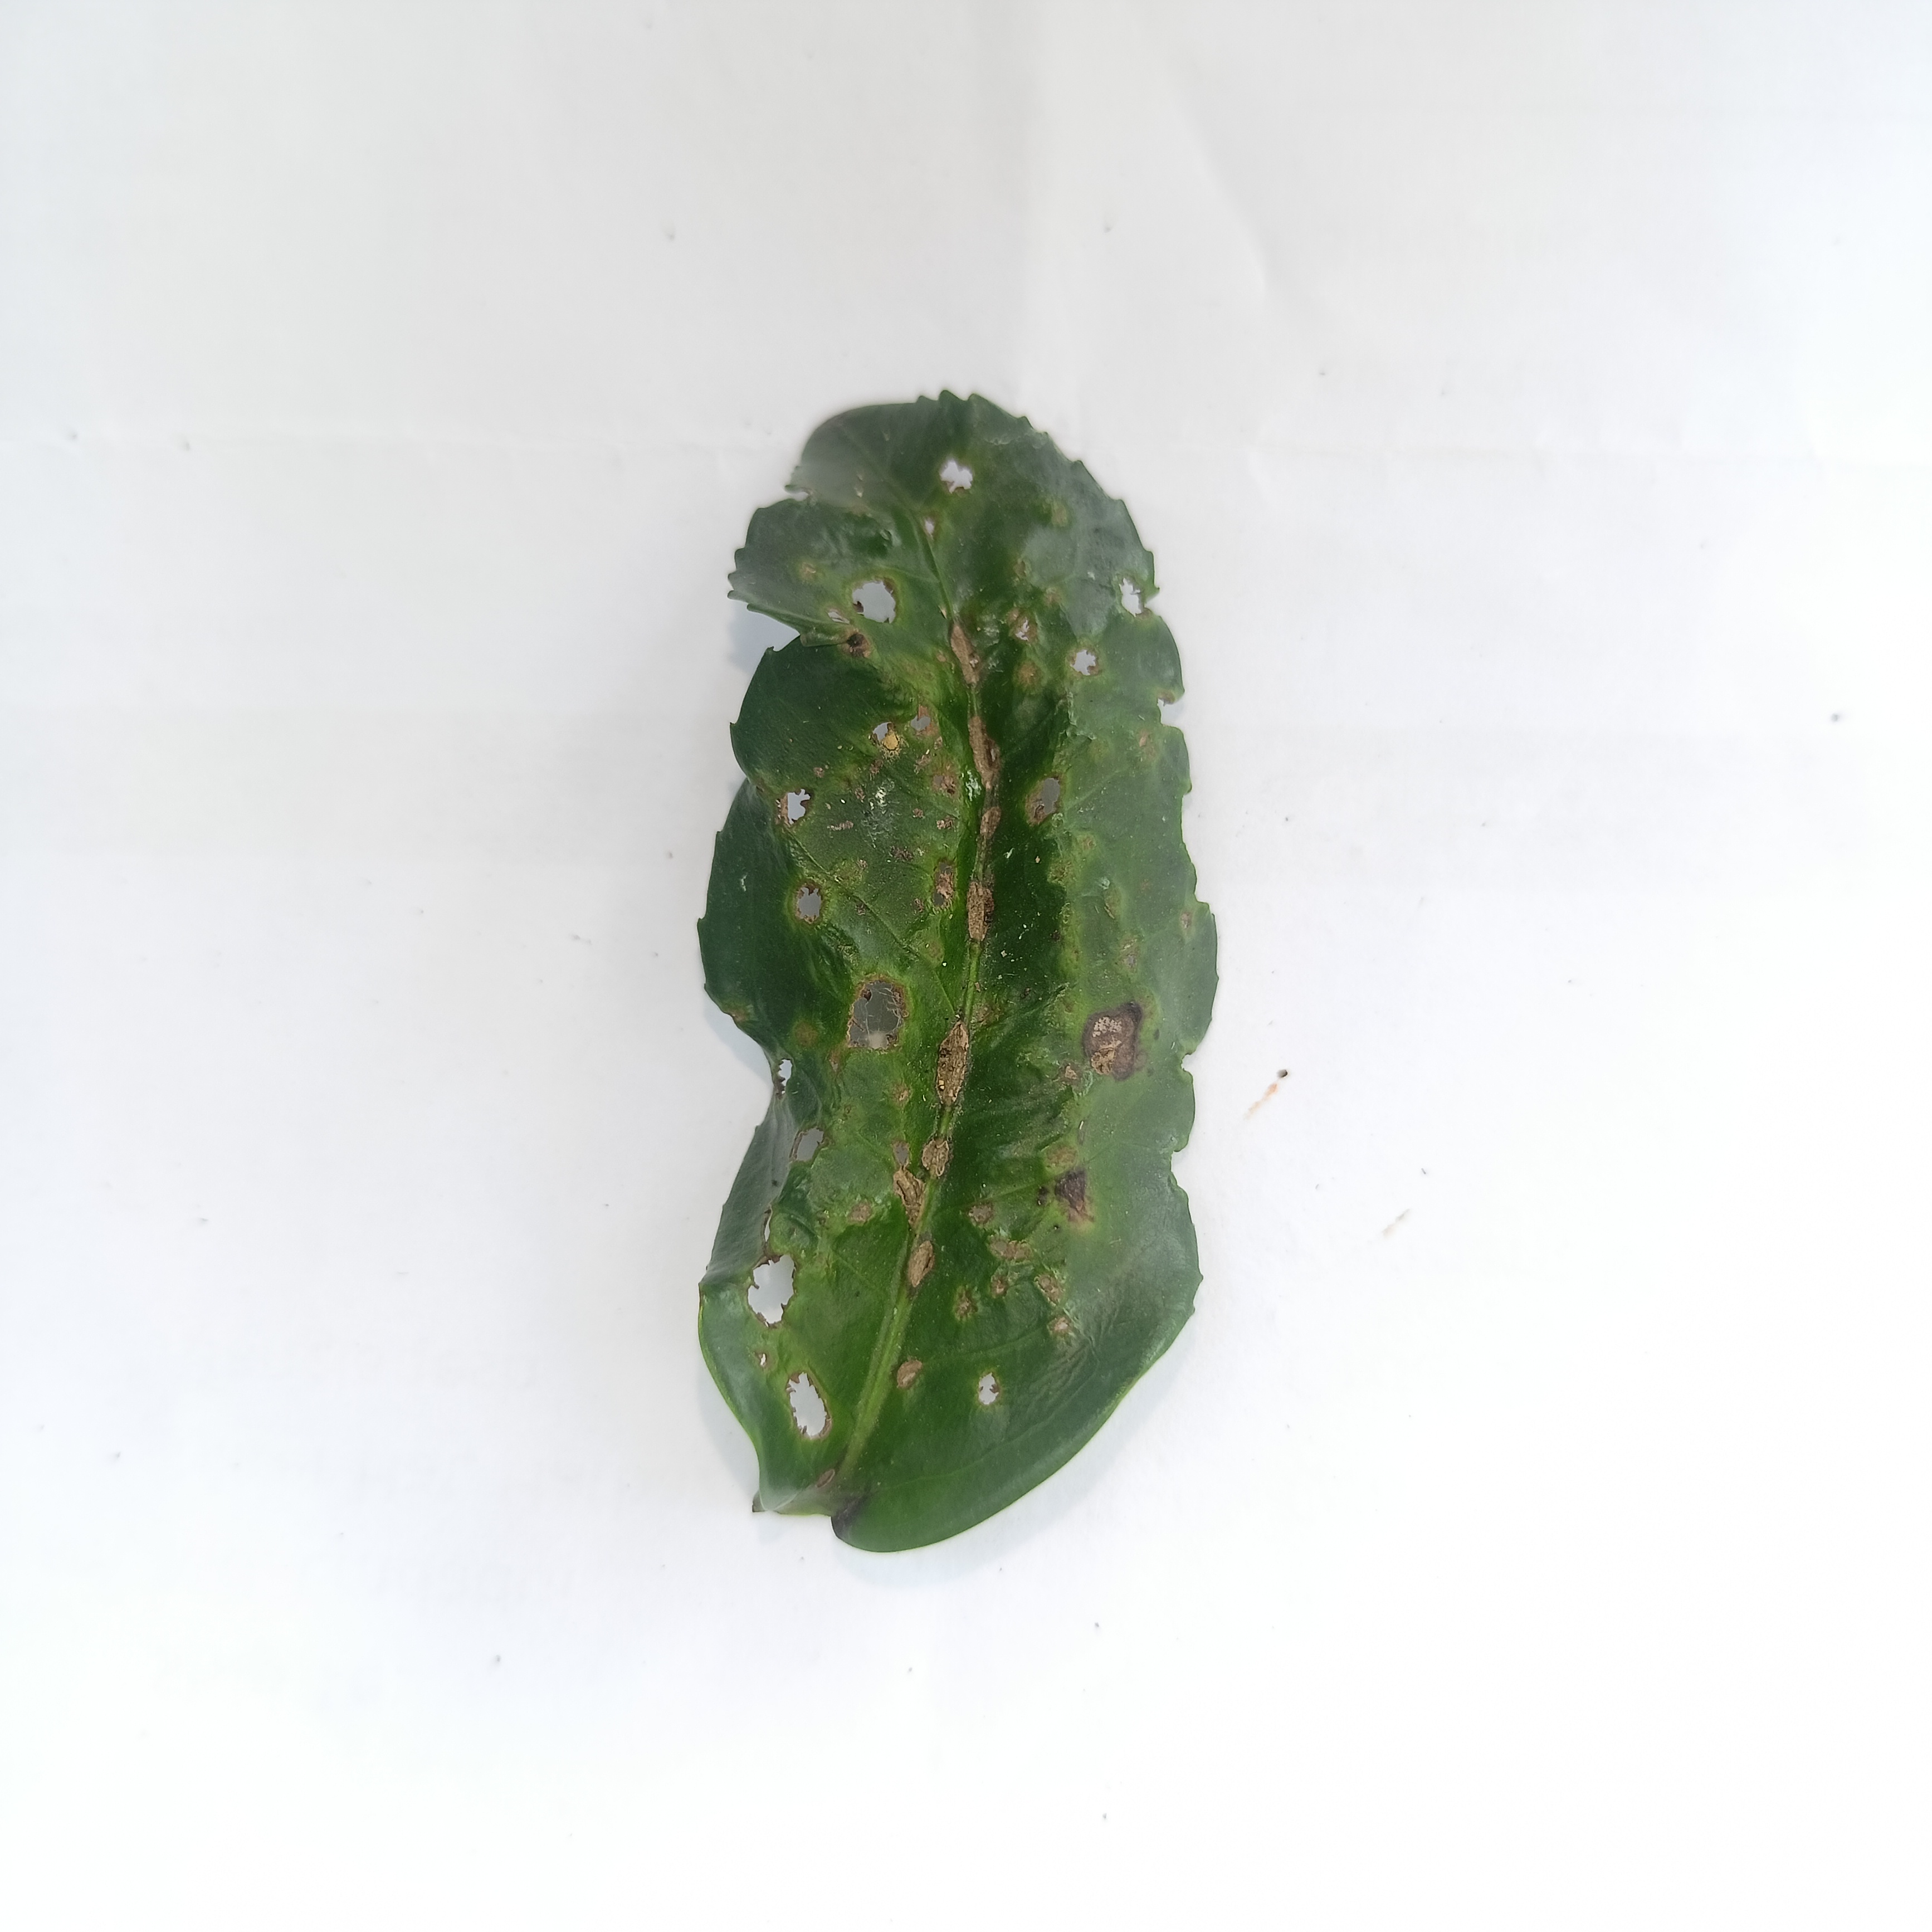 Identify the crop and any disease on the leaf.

tea, helopeltis
